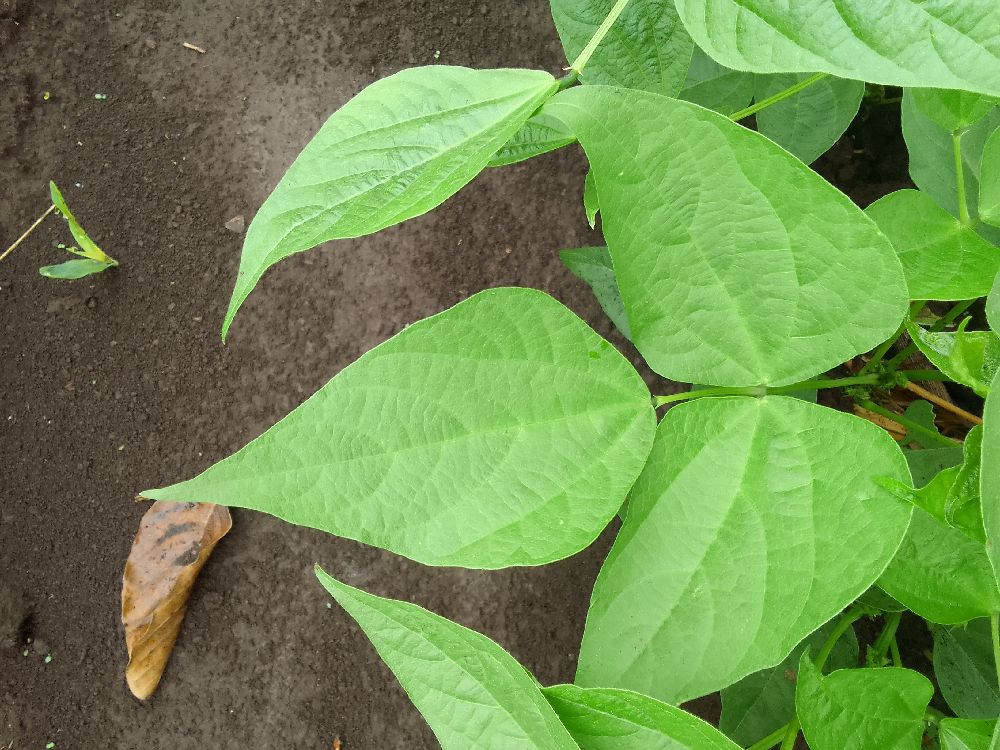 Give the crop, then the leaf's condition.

common bean, healthy
